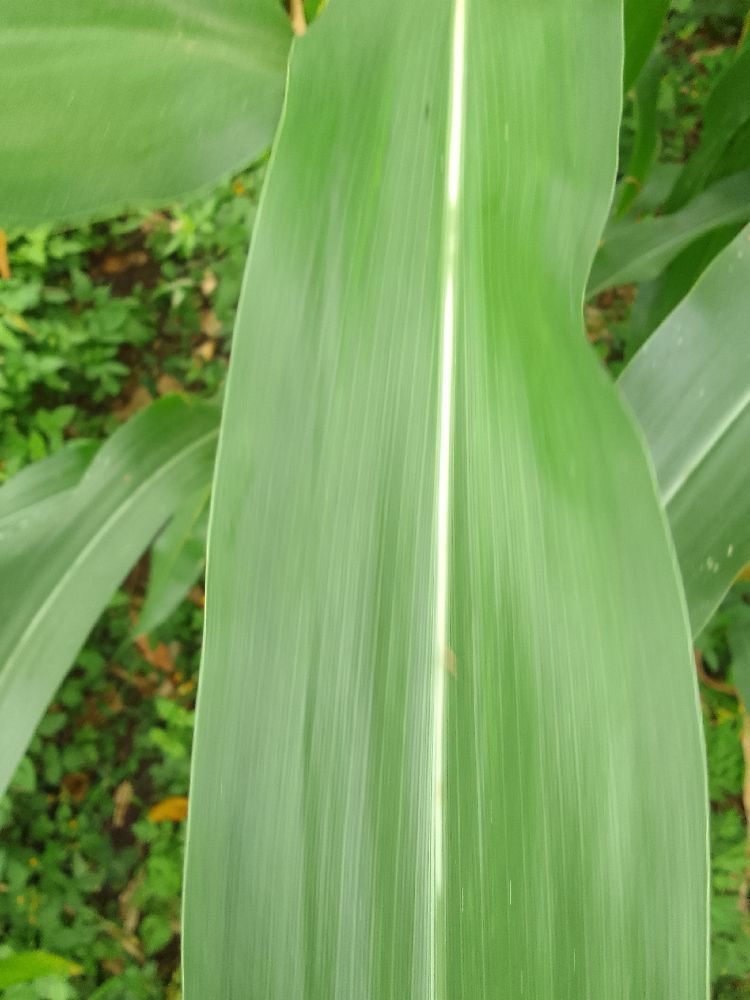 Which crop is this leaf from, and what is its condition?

maize, healthy
